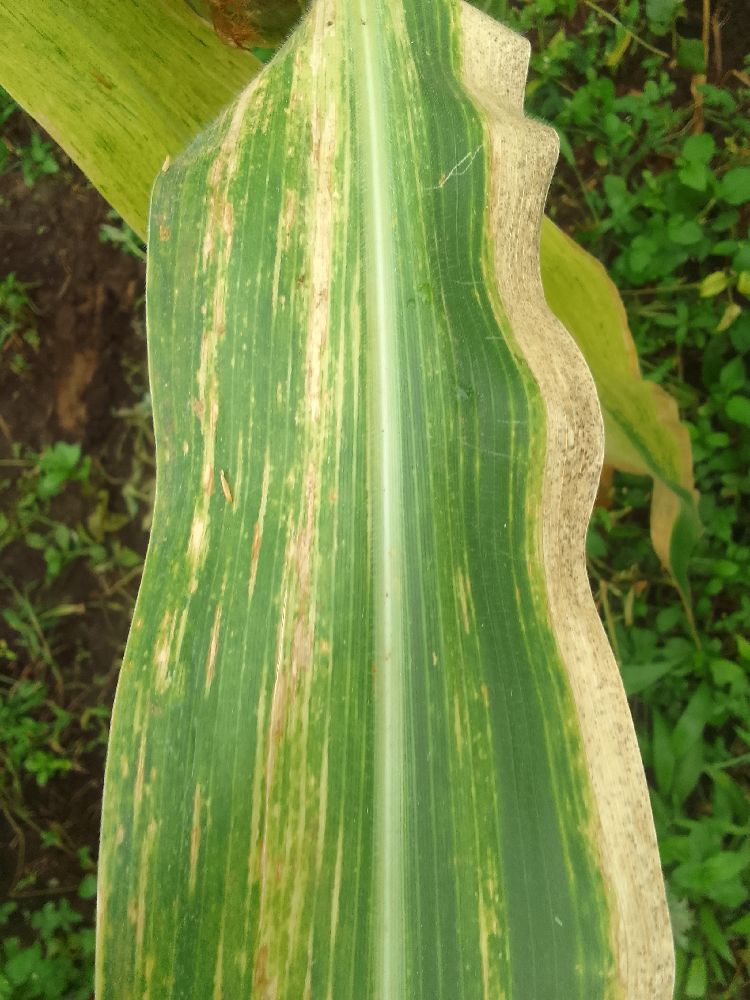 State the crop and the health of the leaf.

maize, maize lethal necrosis
